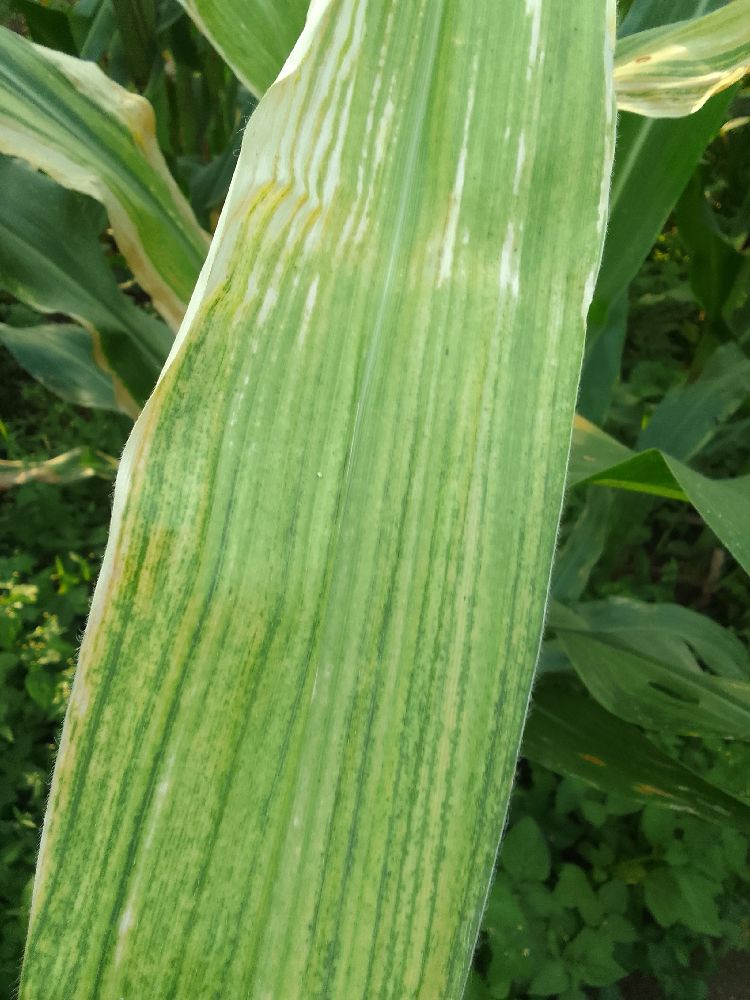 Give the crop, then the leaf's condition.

maize, maize lethal necrosis
